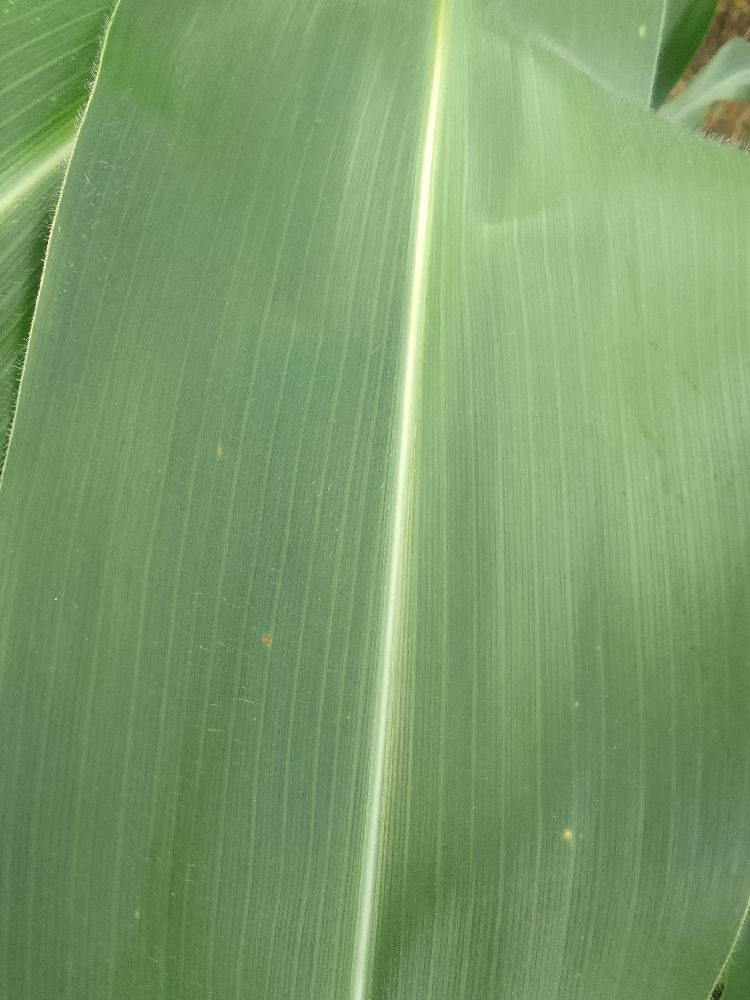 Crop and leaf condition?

maize, healthy
